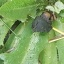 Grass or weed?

structured weed
